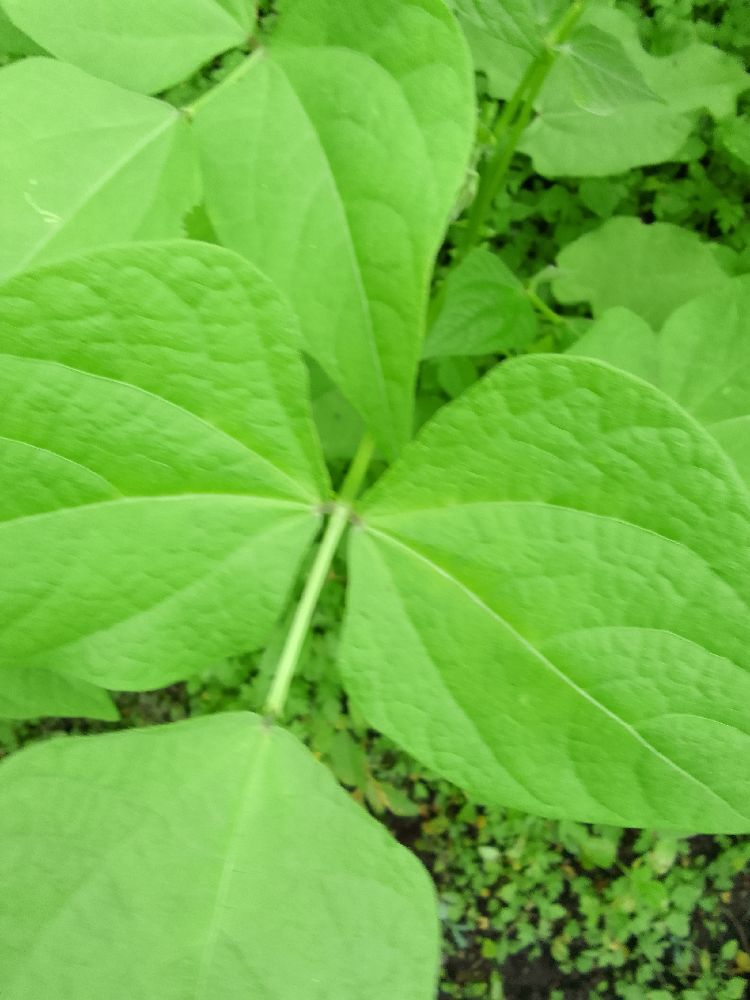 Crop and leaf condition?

common bean, healthy
